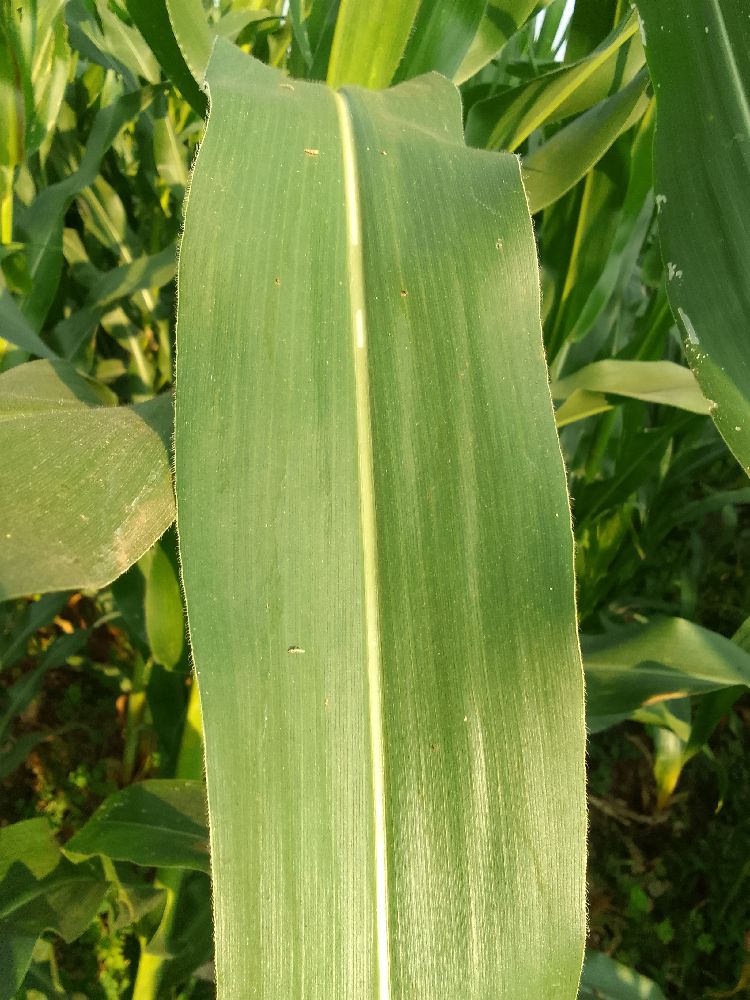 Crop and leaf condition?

maize, healthy
